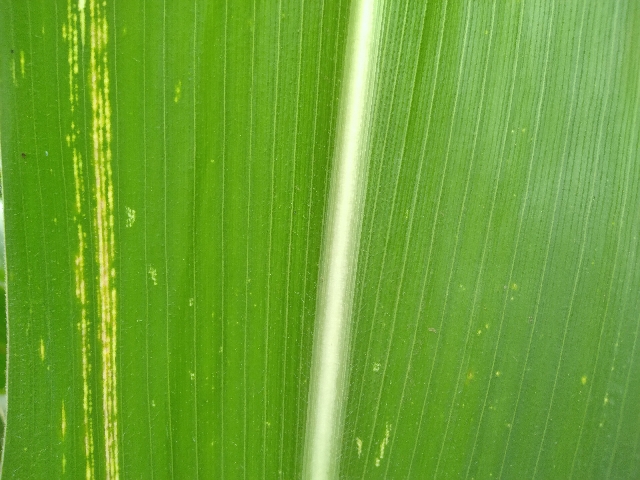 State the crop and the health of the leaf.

maize, maize streak virus
